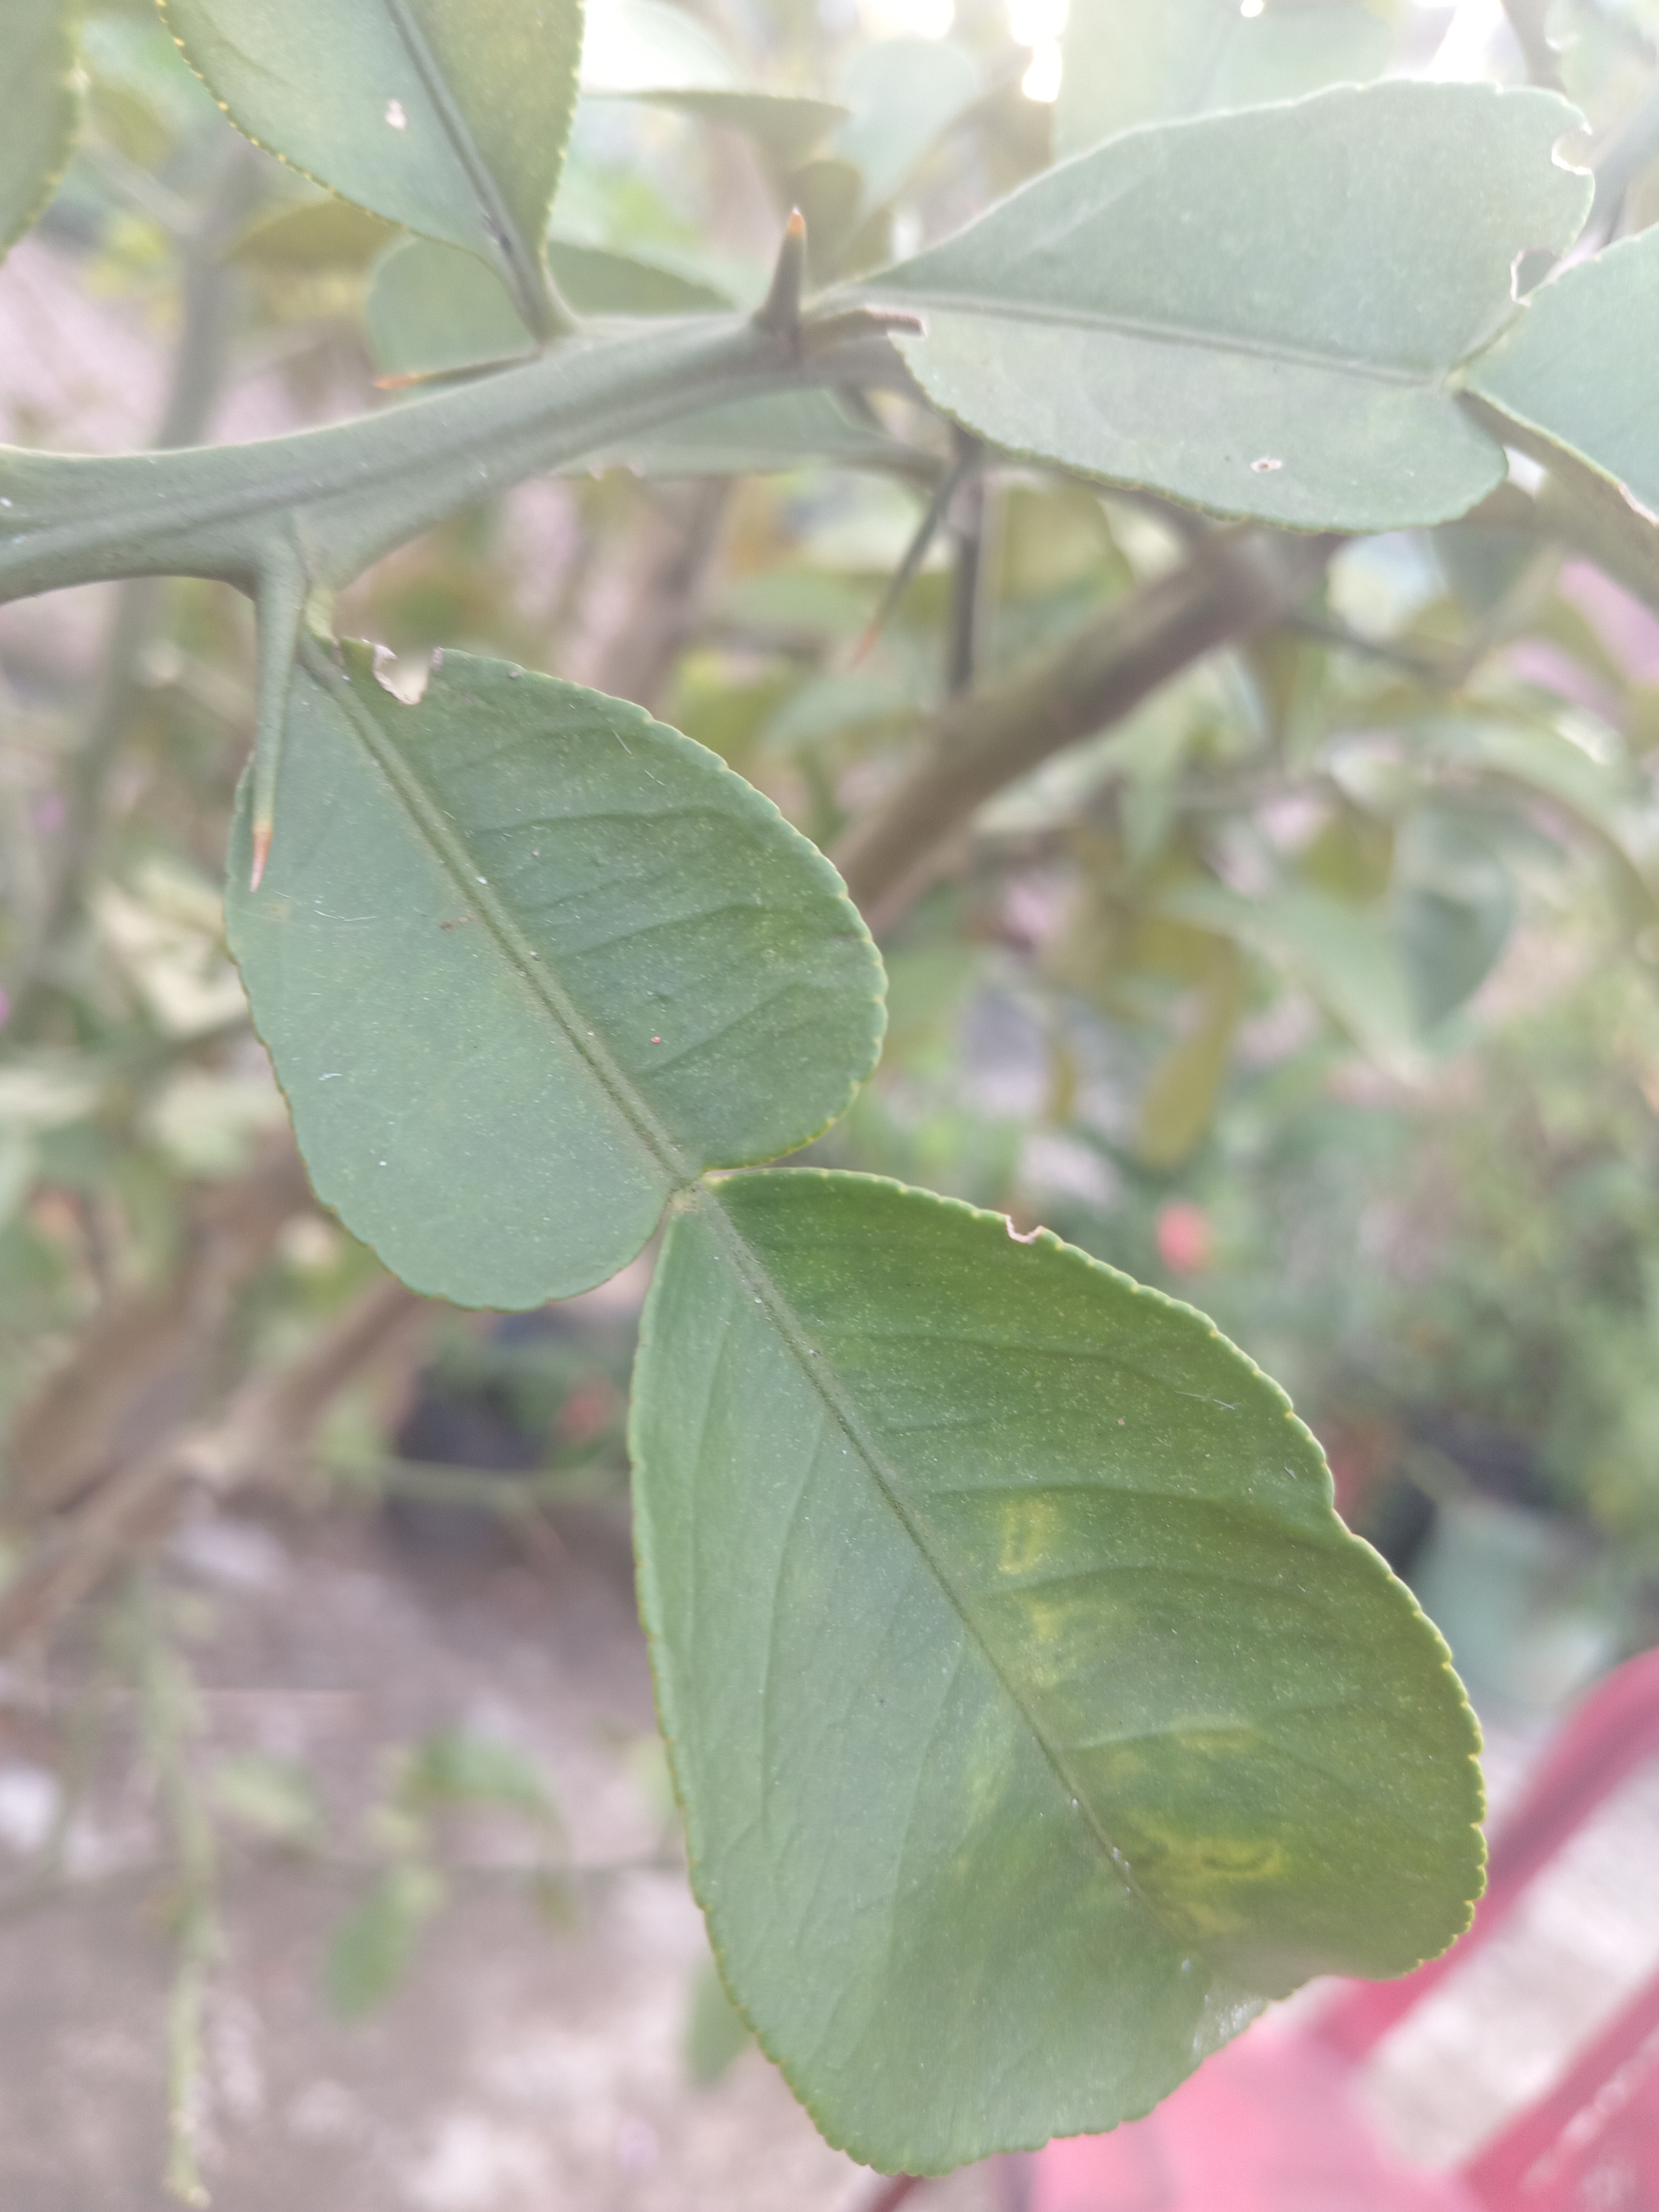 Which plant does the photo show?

lemon
